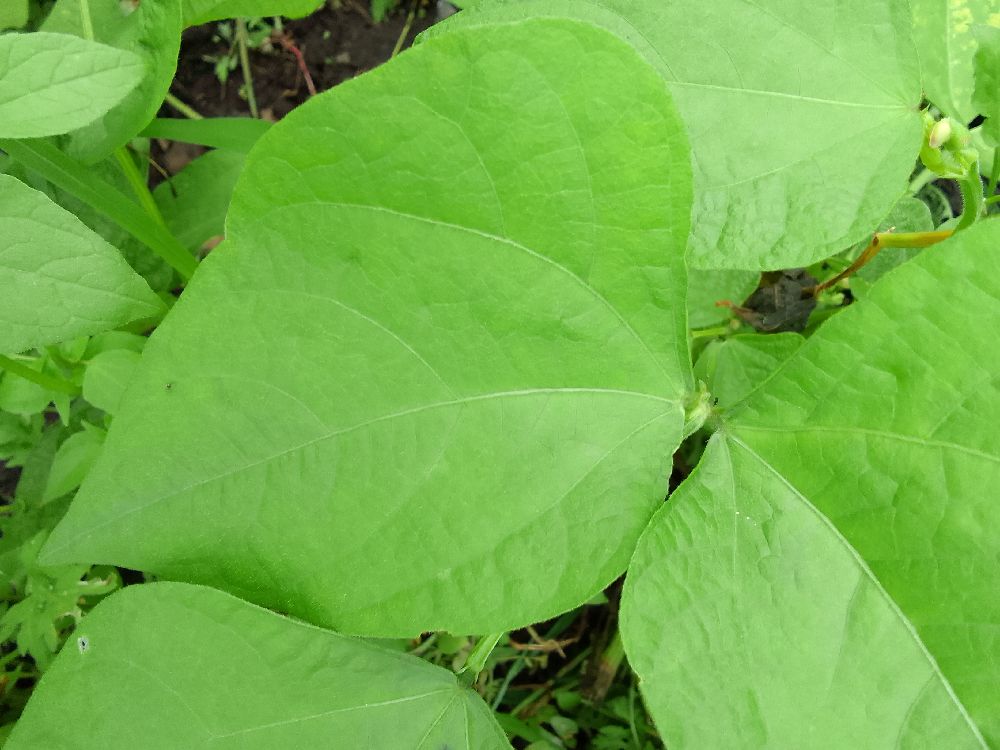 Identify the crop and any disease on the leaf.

common bean, healthy
